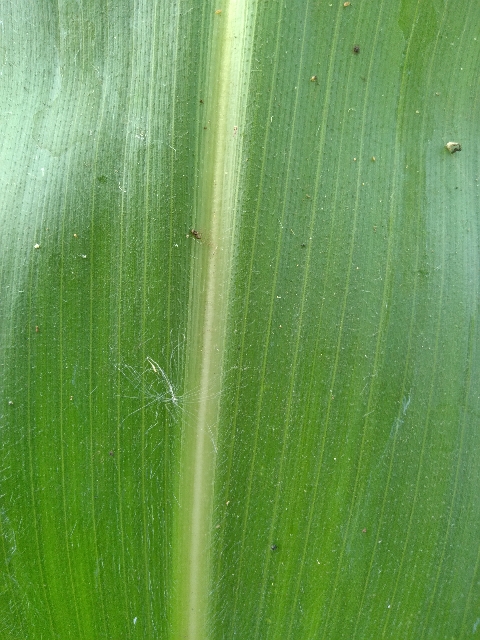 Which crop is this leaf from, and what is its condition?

maize, healthy
